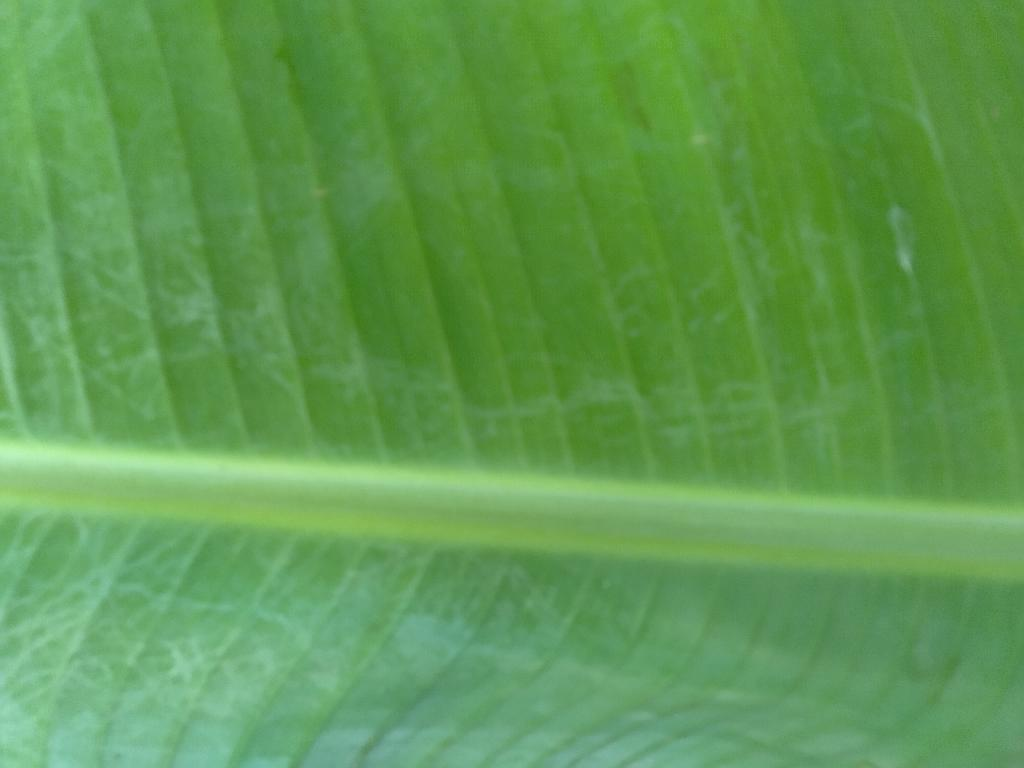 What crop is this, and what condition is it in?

banana, healthy
